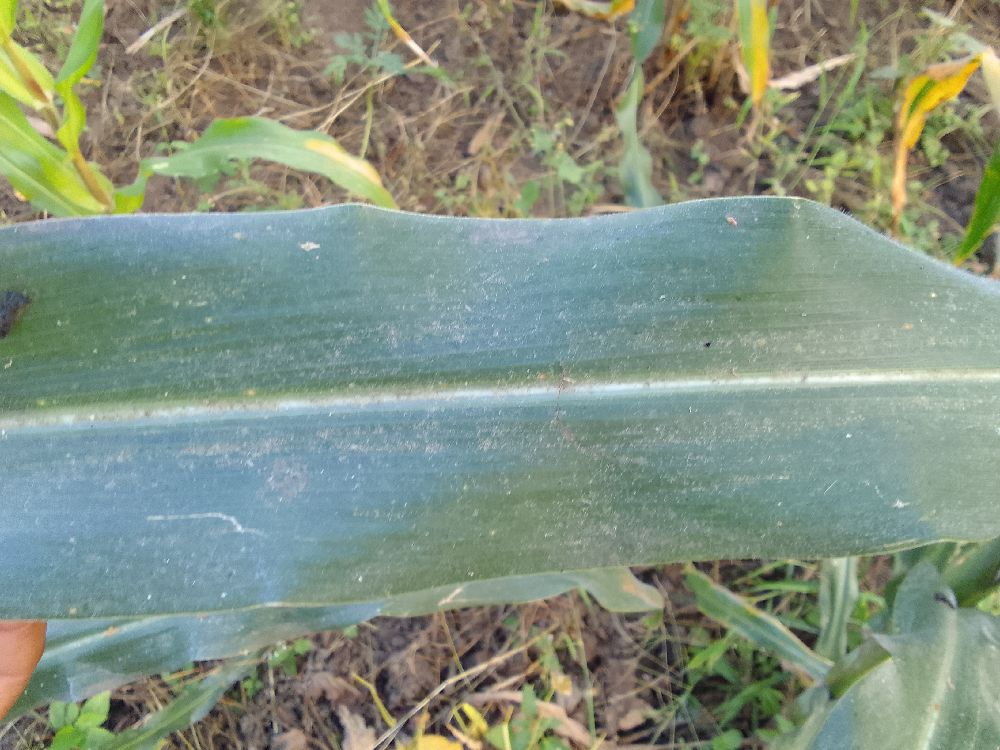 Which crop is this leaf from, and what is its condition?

maize, healthy
